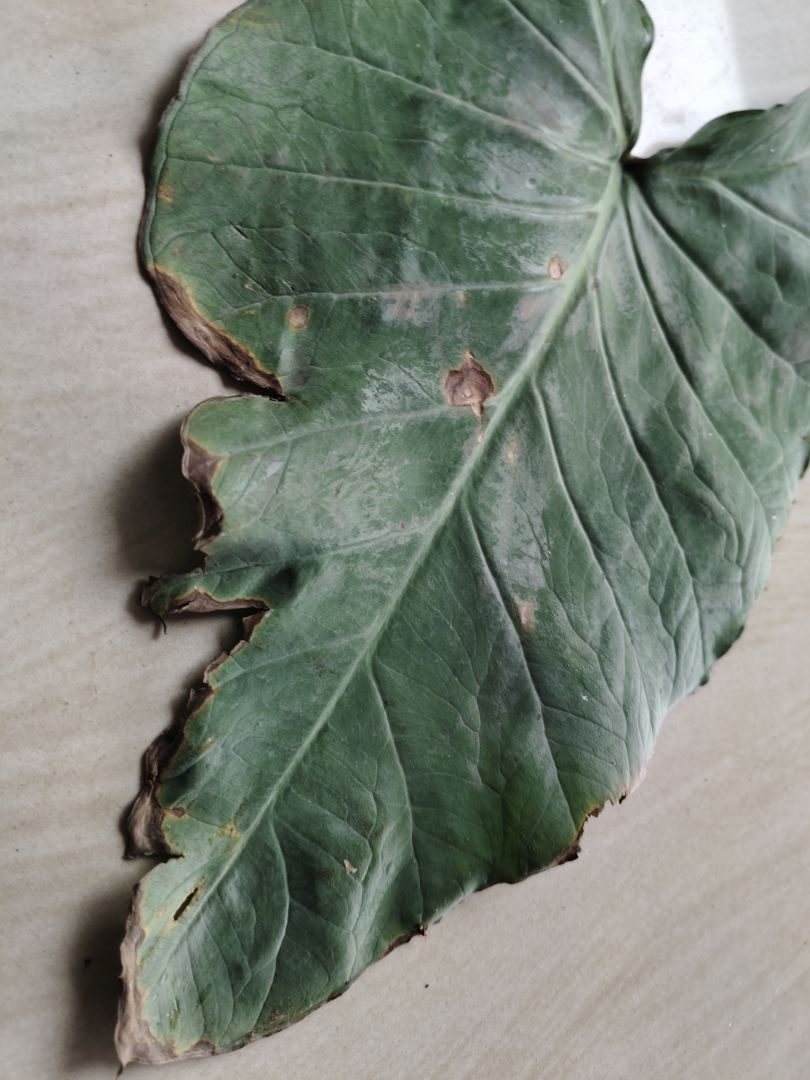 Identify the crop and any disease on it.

taro, leaf blight
